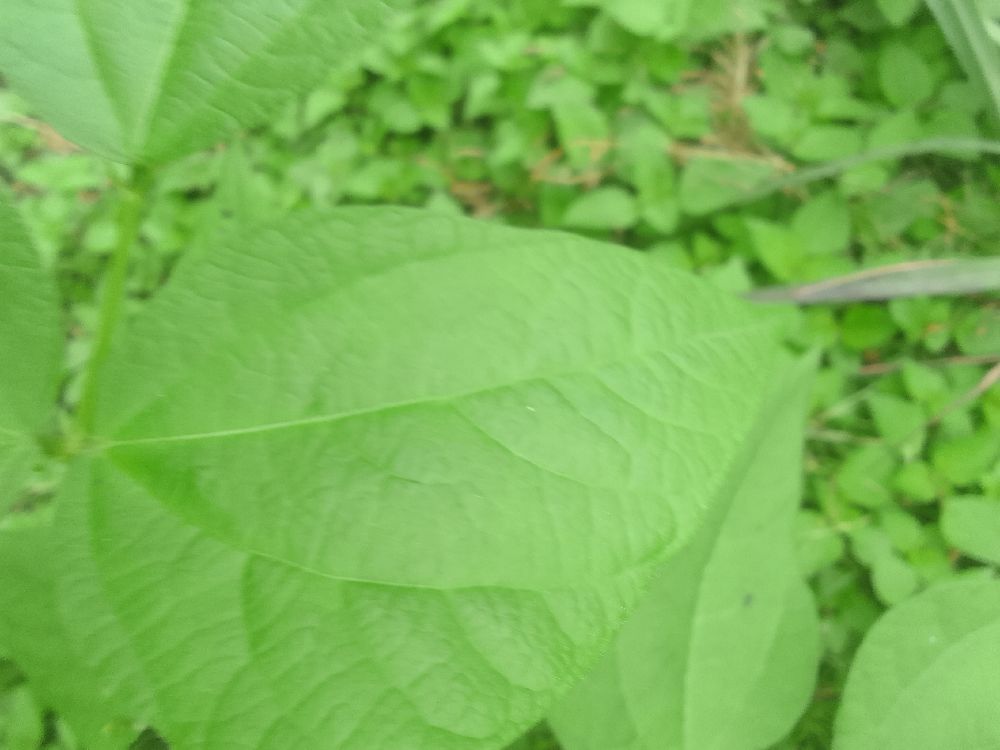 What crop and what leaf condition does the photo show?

common bean, healthy
